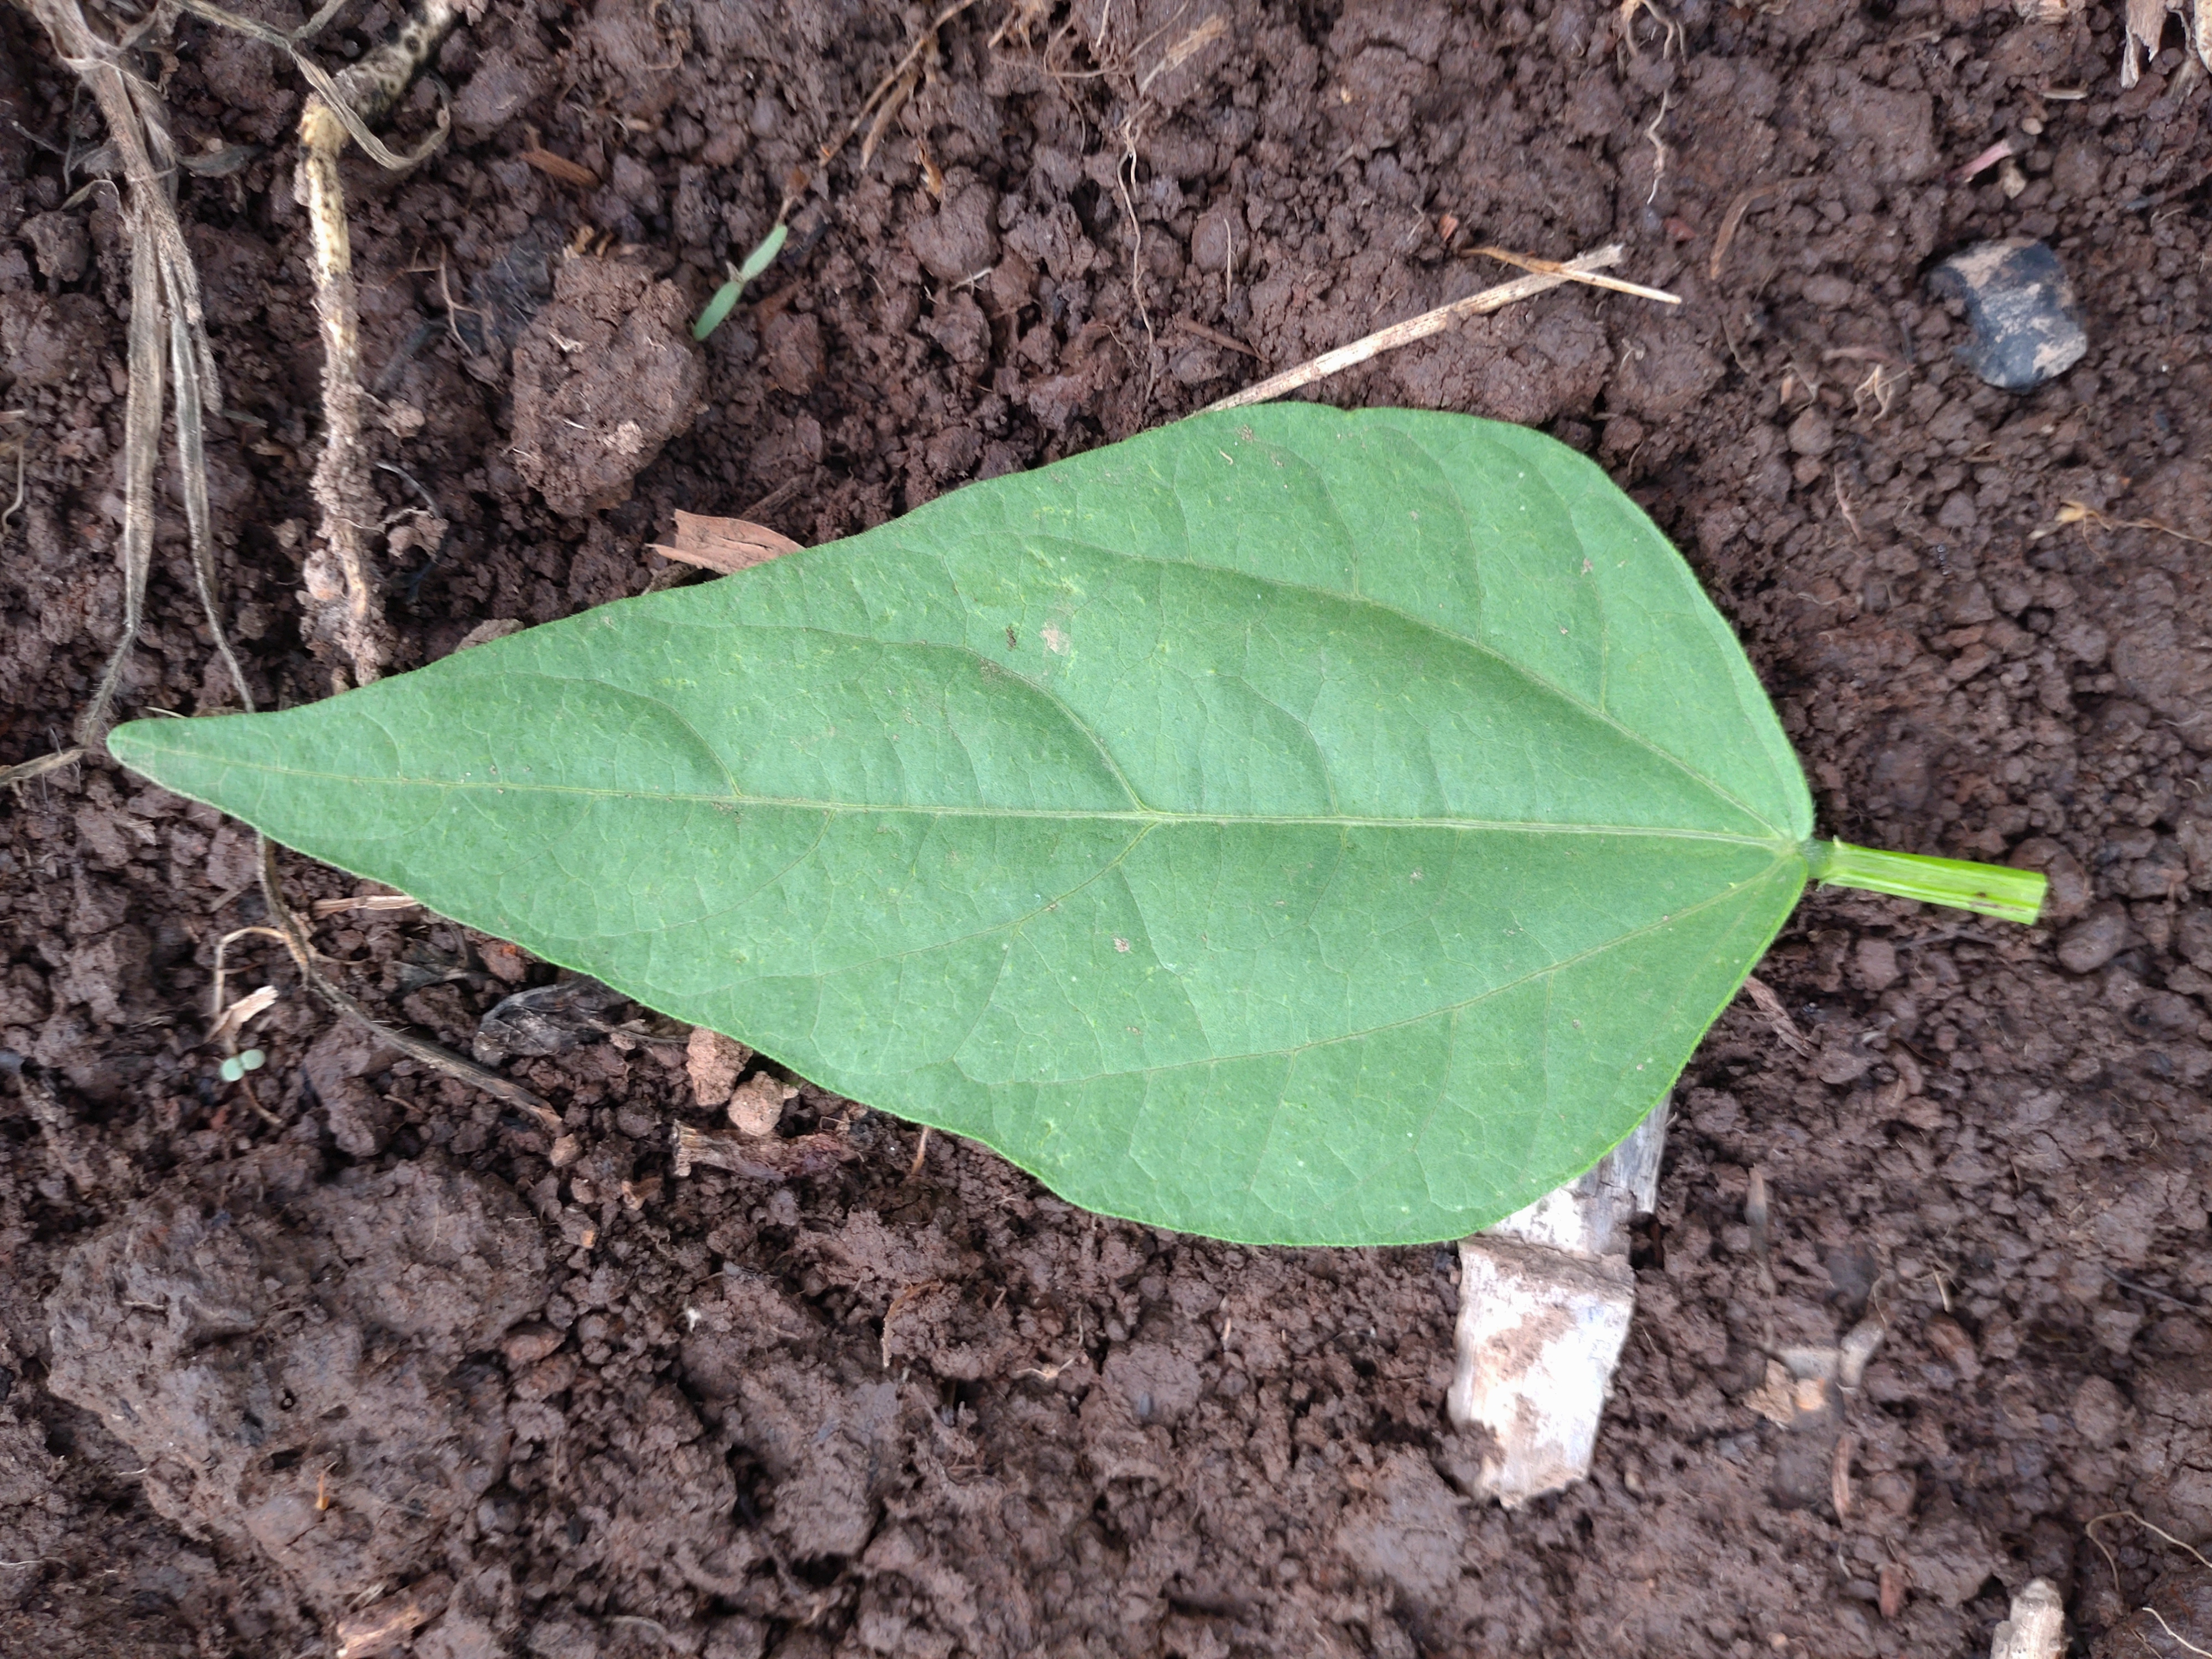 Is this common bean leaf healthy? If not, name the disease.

healthy
